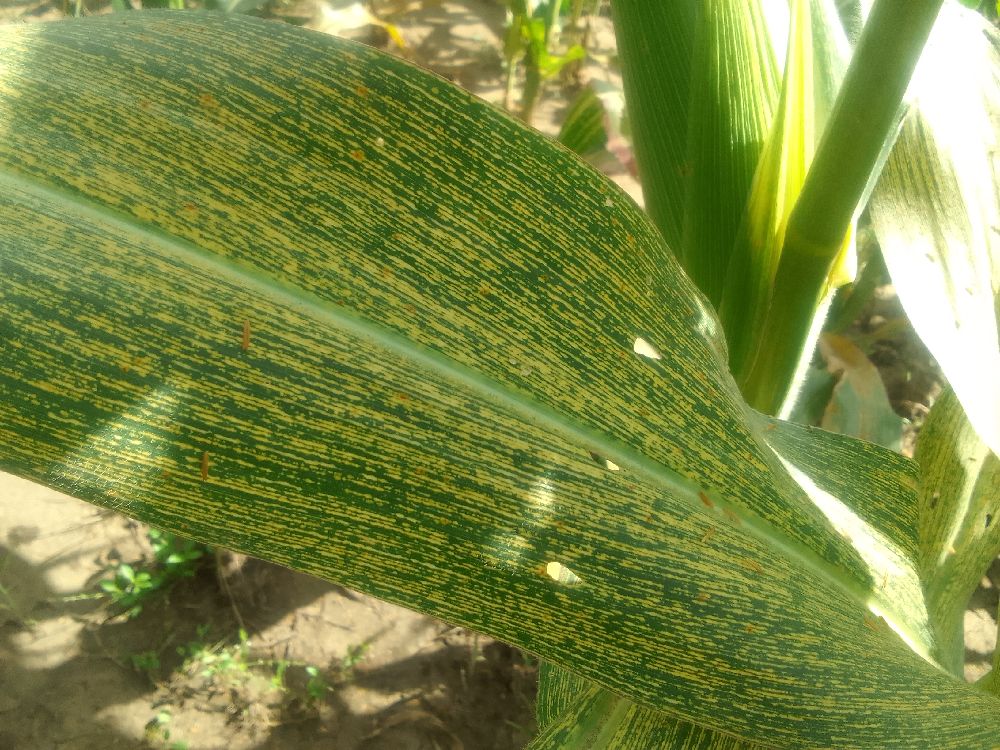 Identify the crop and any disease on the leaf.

maize, maize streak virus
